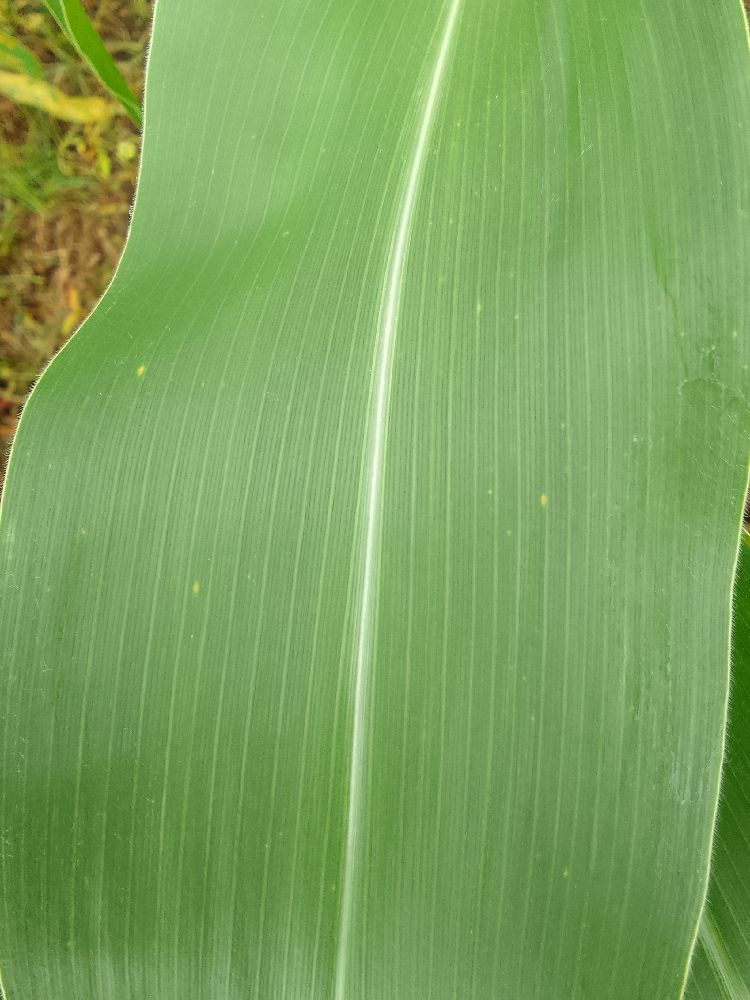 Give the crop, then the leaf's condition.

maize, healthy
